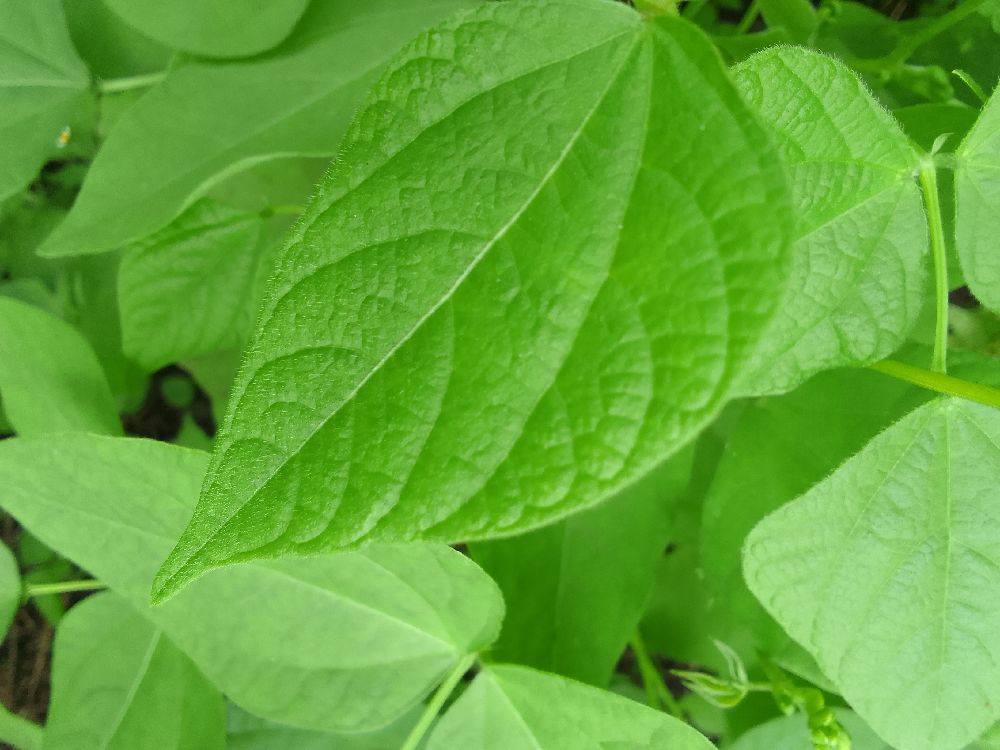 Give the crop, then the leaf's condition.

common bean, healthy
